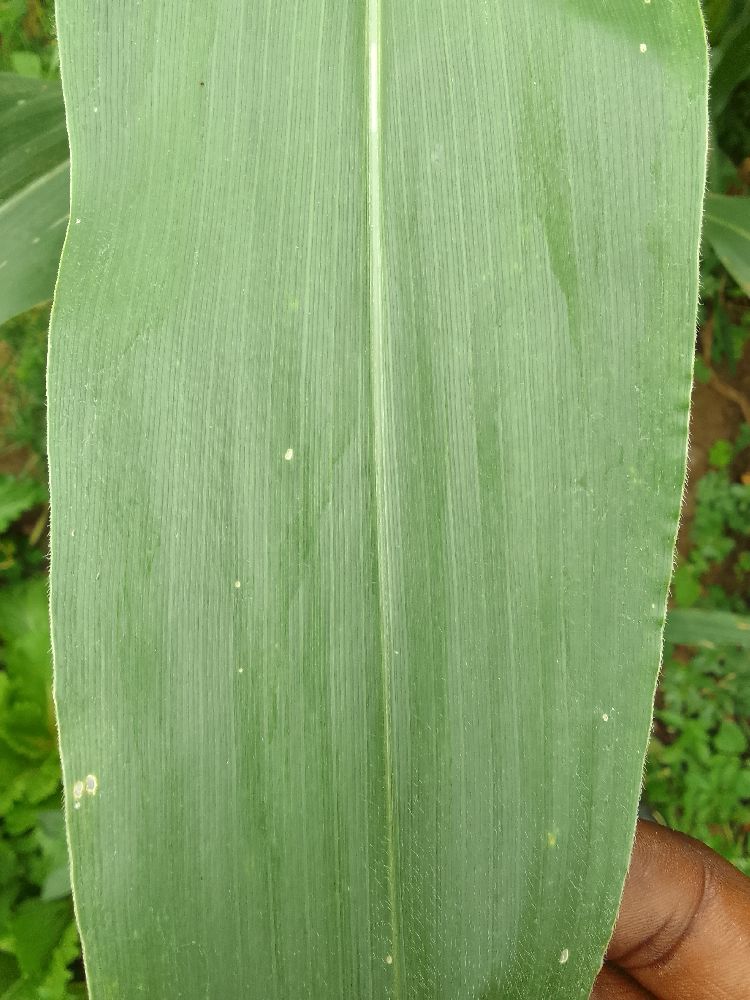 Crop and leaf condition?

maize, healthy
